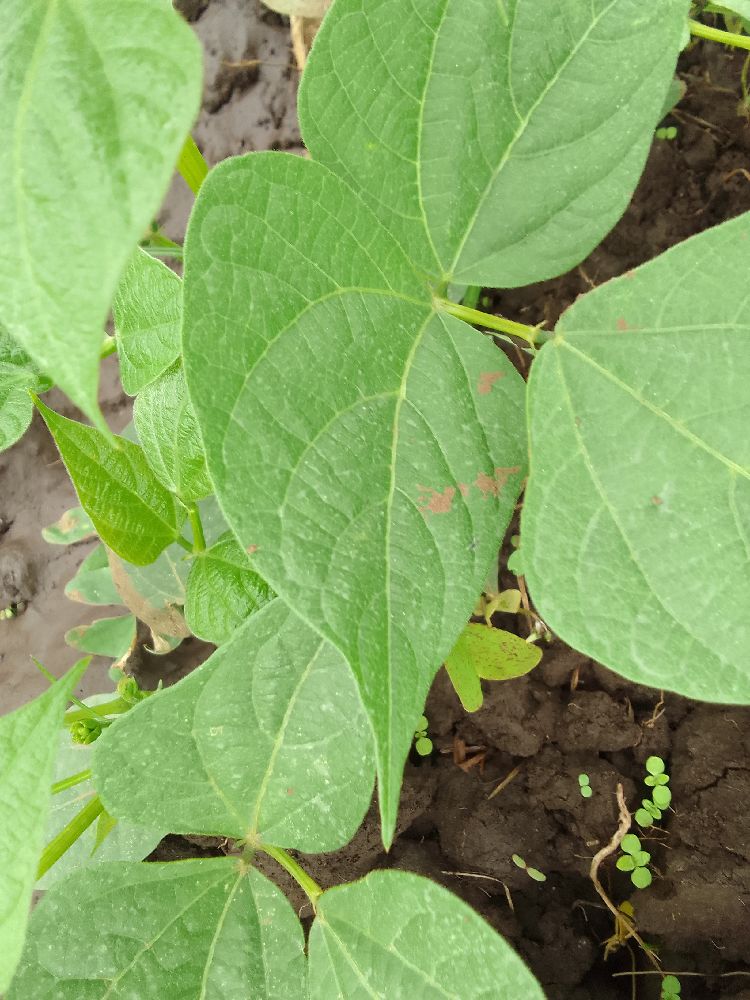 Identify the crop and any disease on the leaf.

common bean, healthy
